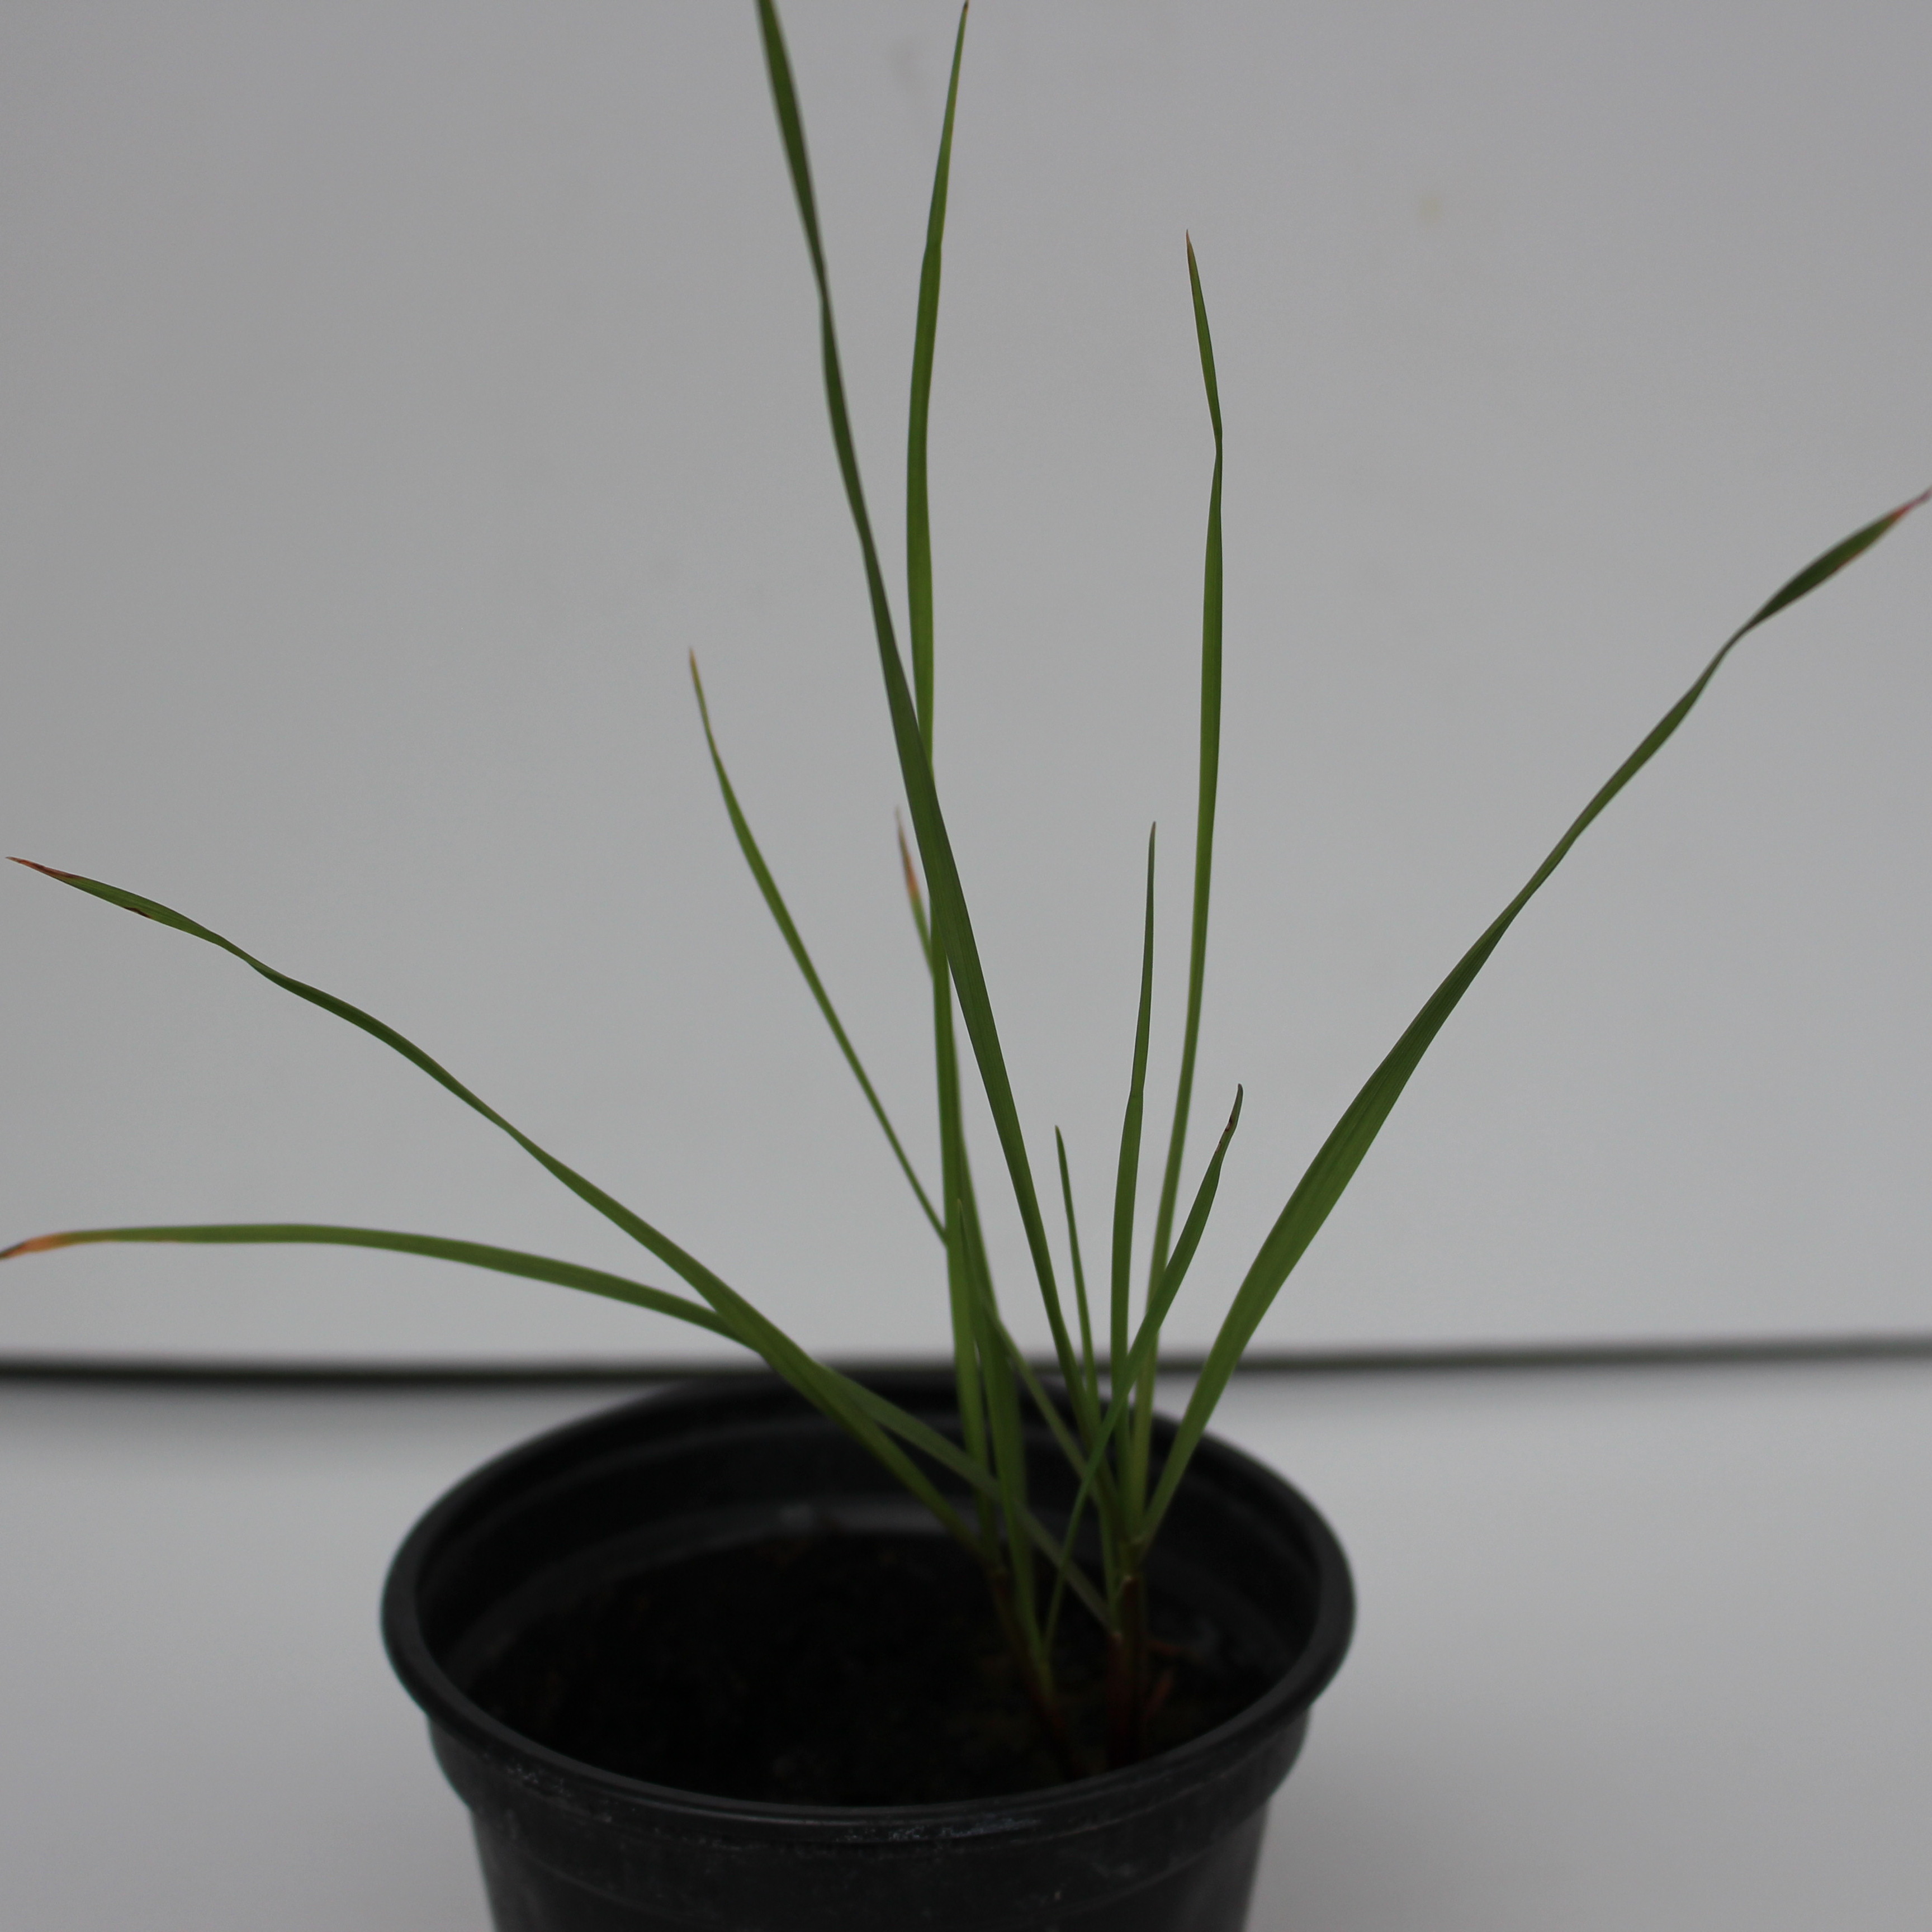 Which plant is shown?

Lolium multiflorum
